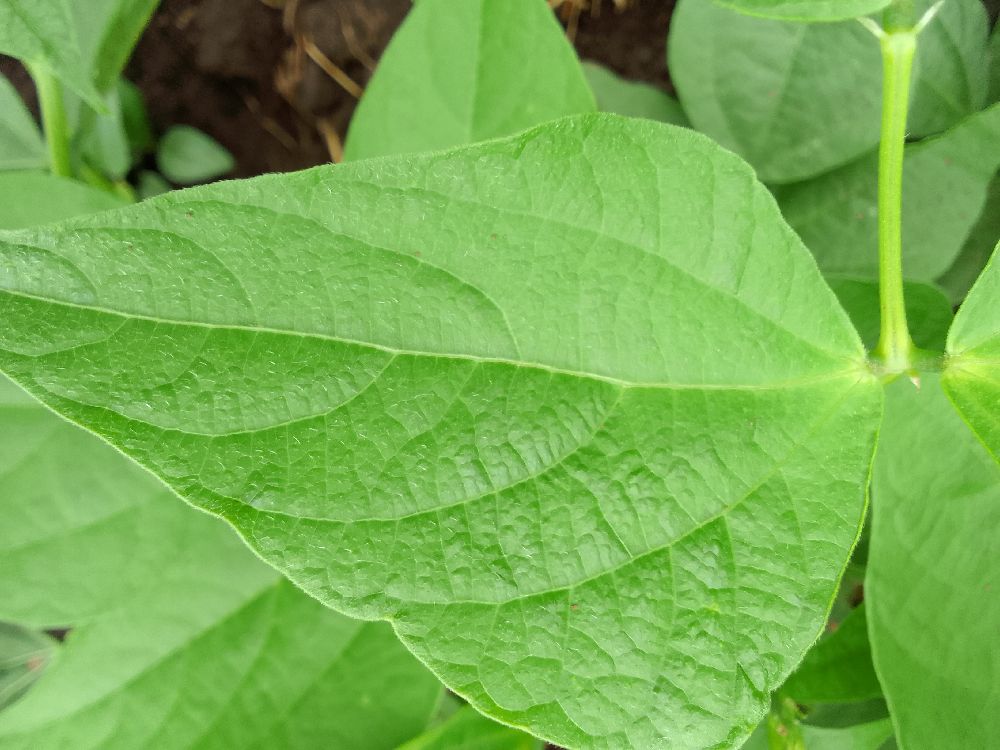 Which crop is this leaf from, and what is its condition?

common bean, healthy
